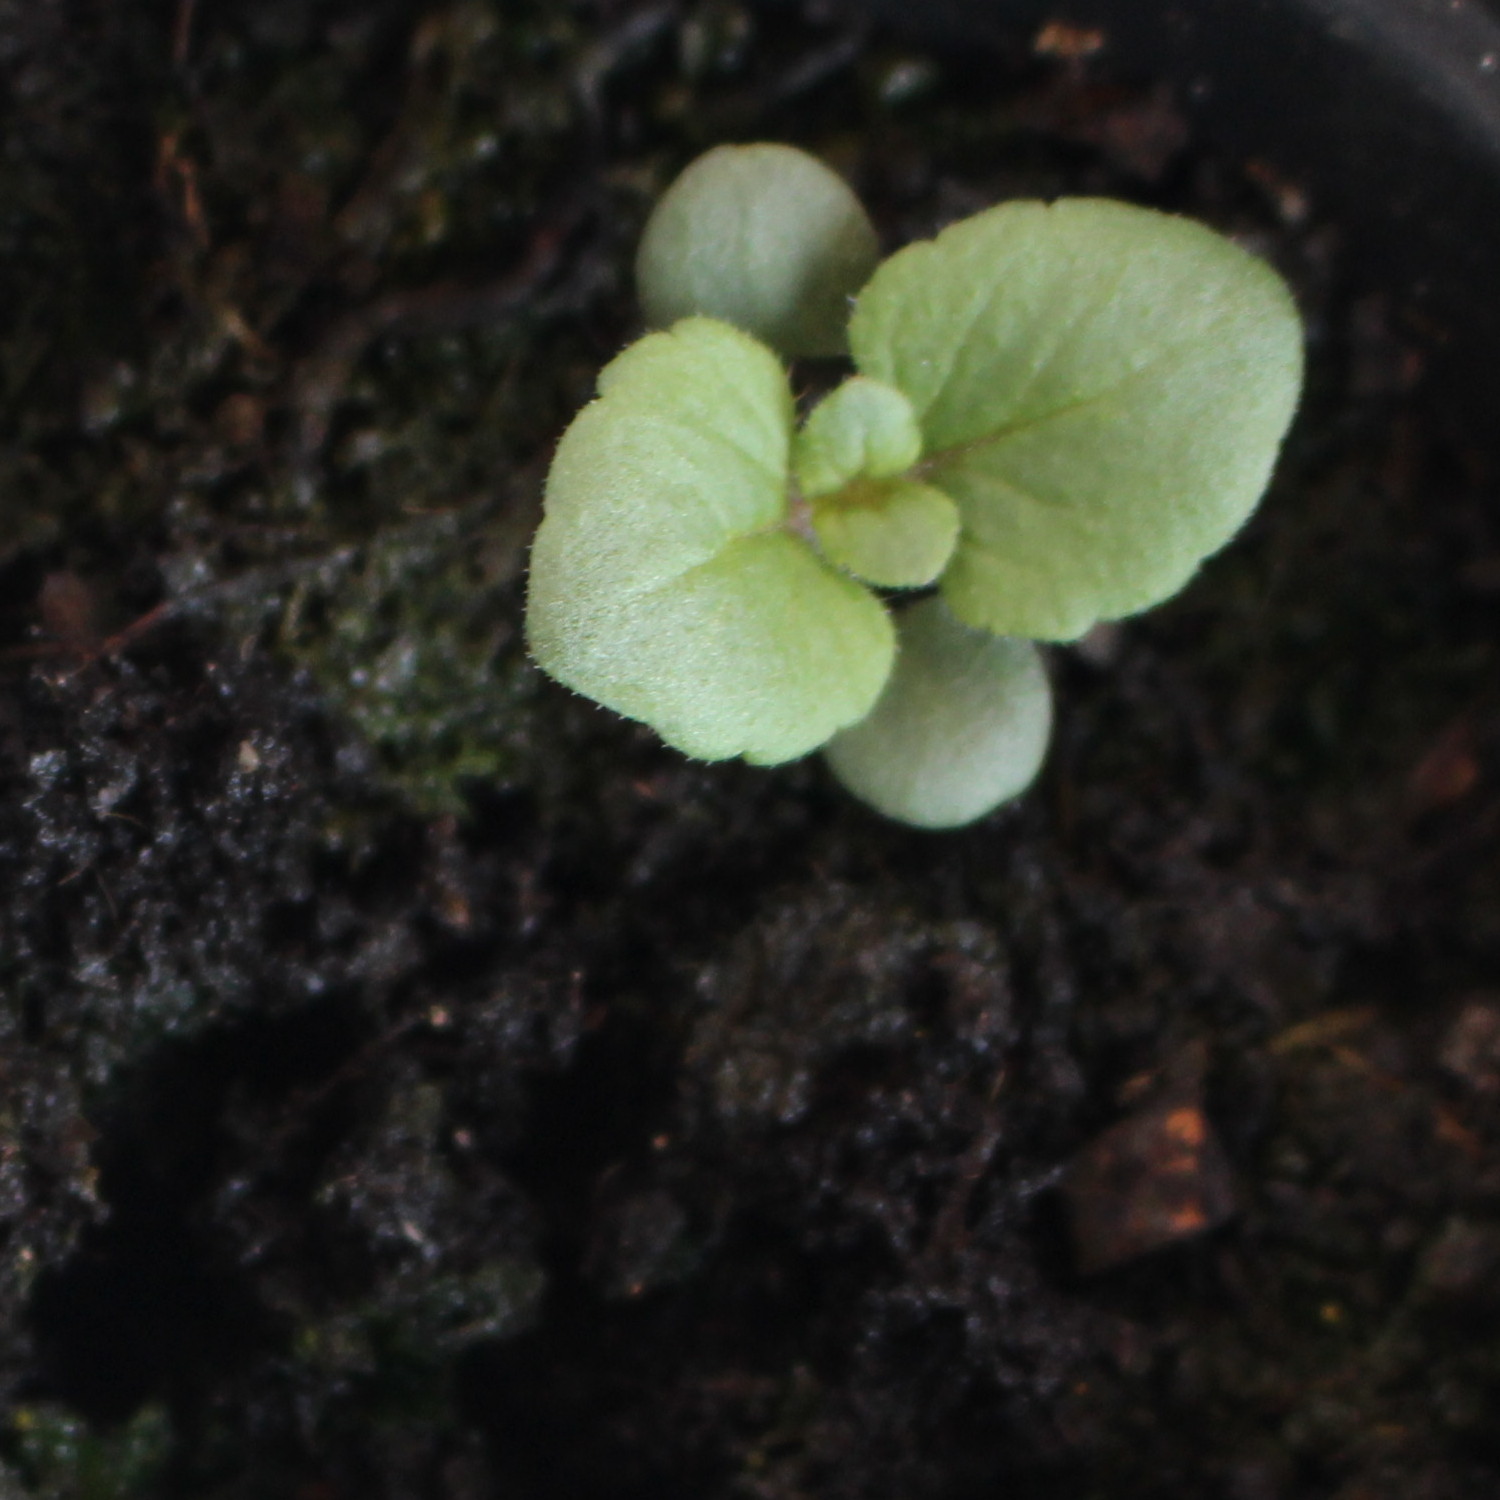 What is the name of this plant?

Veronica persica
